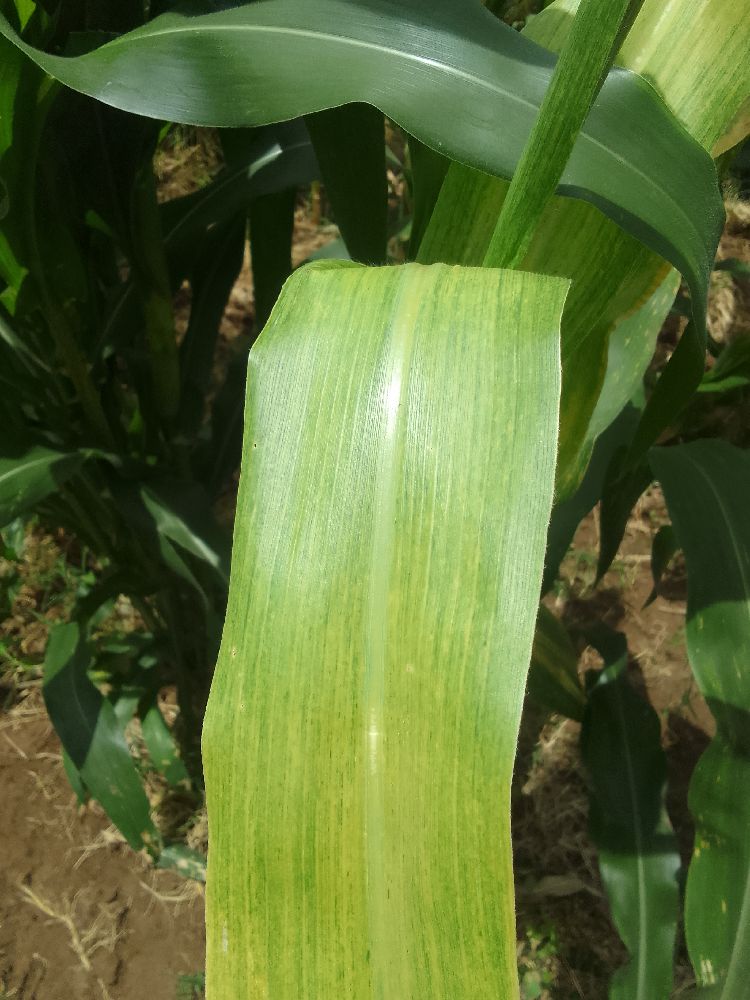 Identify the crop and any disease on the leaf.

maize, maize lethal necrosis
